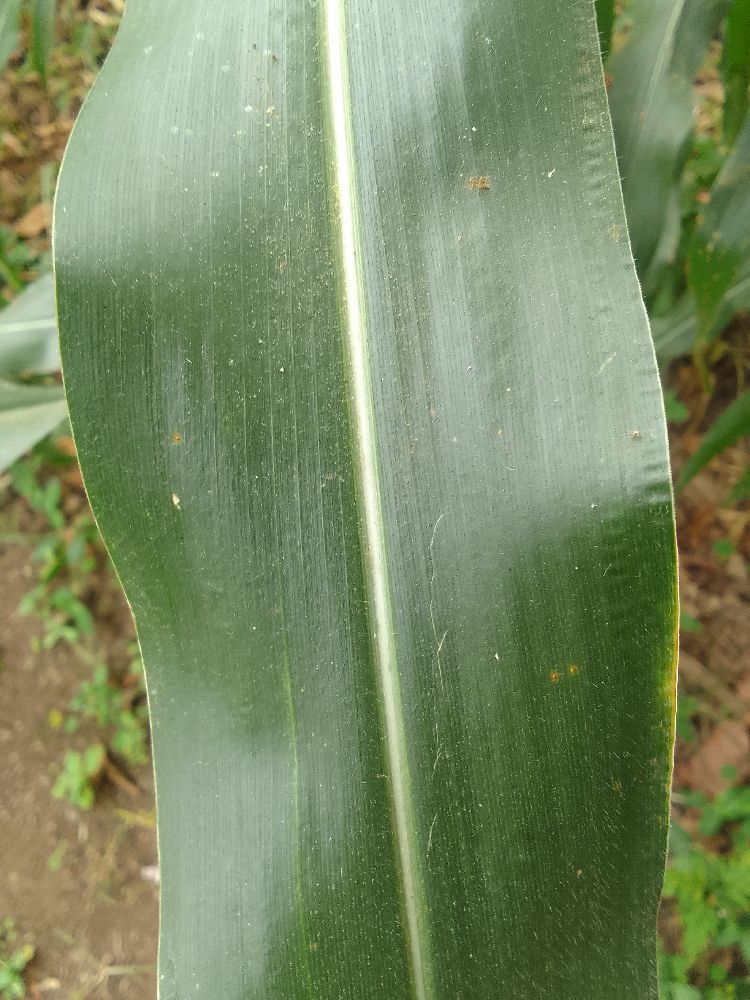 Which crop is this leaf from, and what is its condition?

maize, healthy
